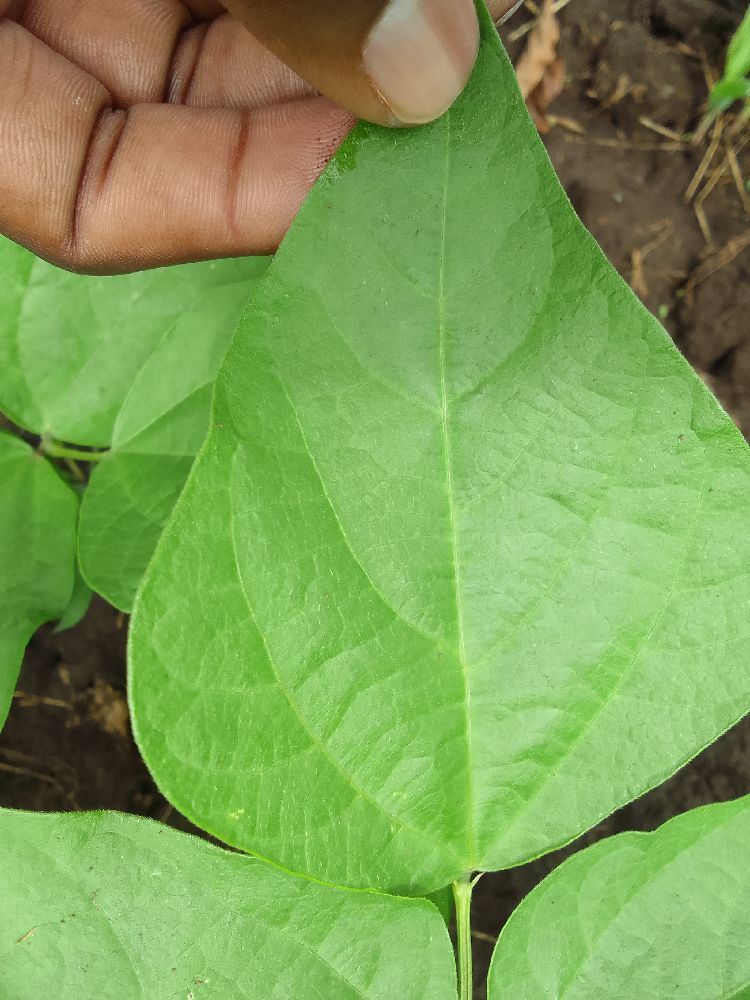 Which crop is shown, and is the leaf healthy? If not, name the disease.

common bean, healthy
